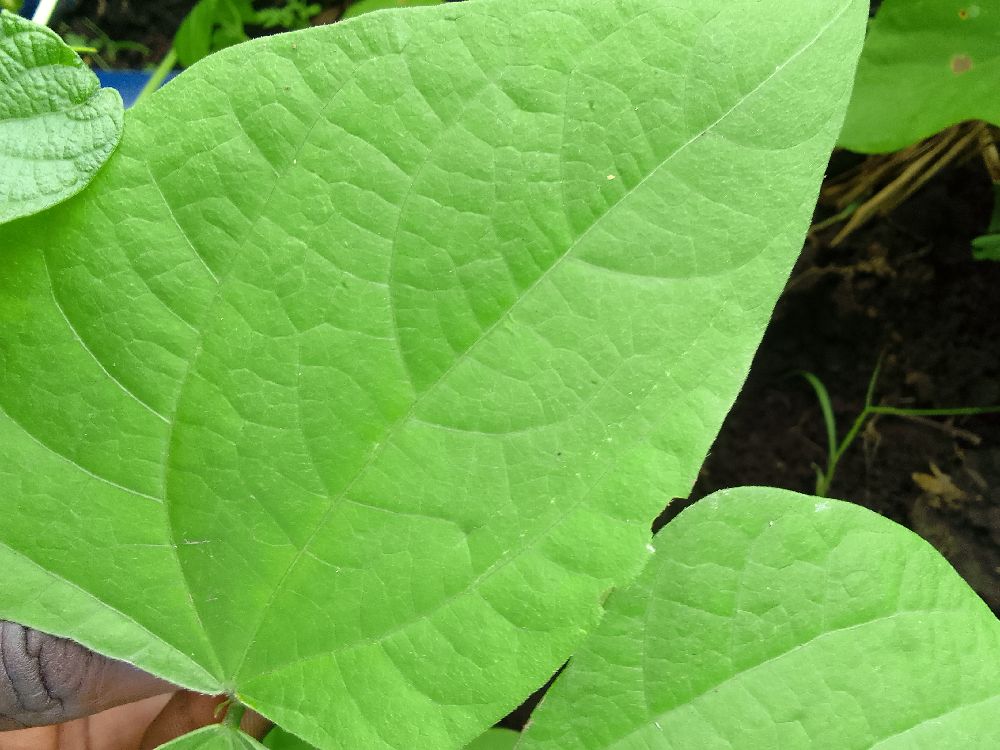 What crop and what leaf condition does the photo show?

common bean, healthy
